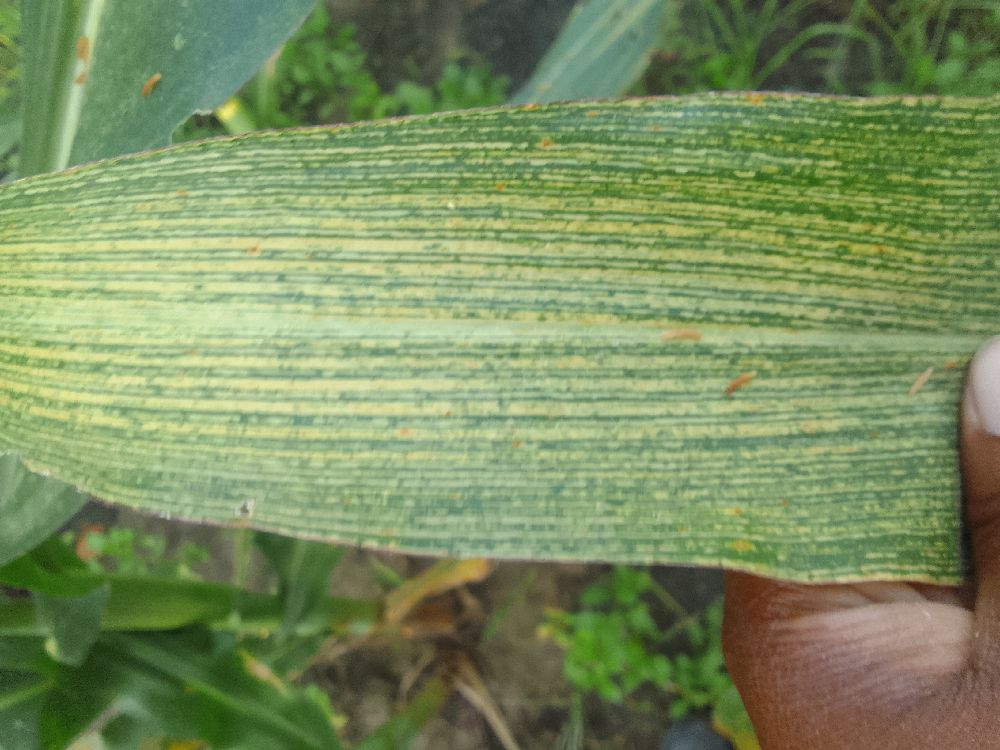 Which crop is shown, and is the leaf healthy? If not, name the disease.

maize, maize streak virus
